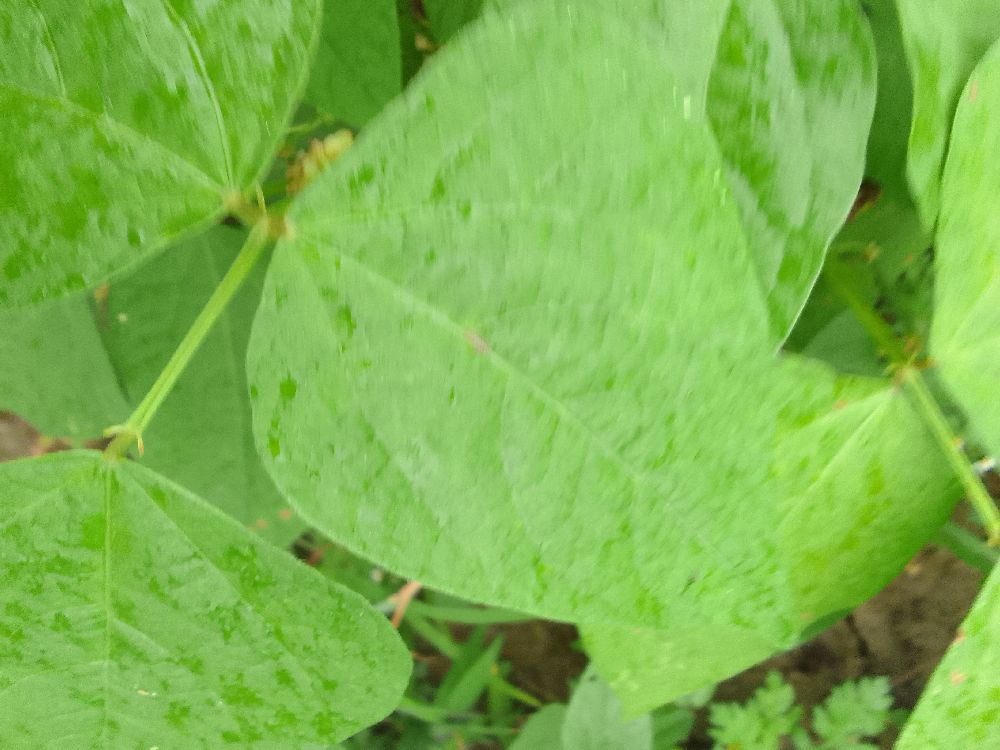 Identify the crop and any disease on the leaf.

common bean, healthy
